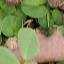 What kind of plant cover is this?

unstructured weed
